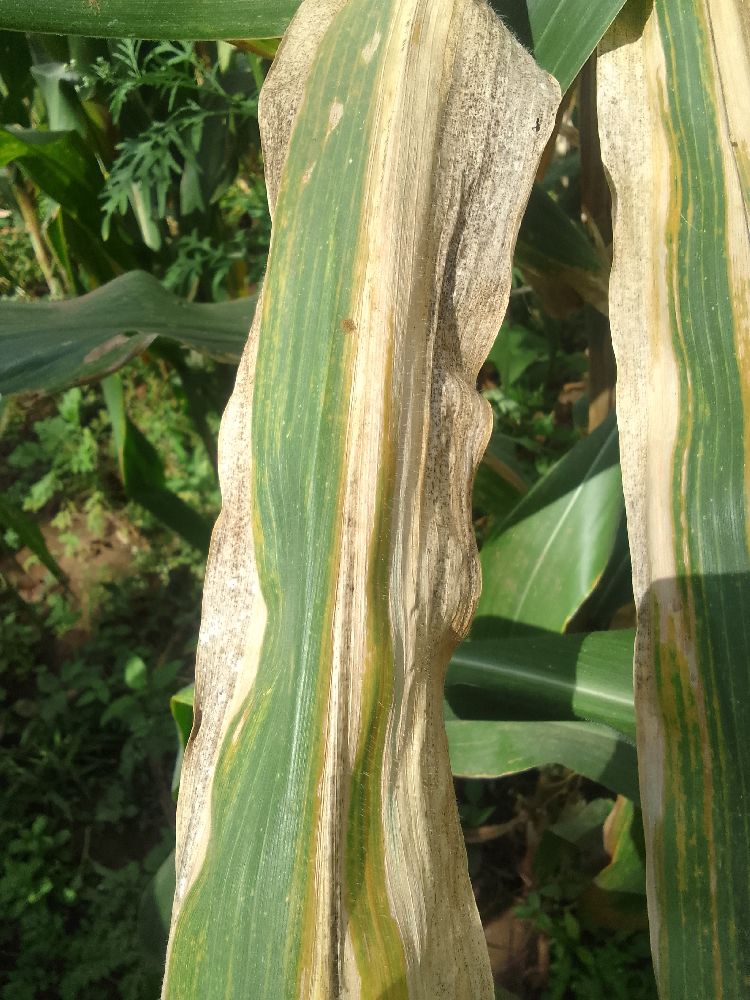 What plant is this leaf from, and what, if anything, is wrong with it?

maize, maize lethal necrosis
